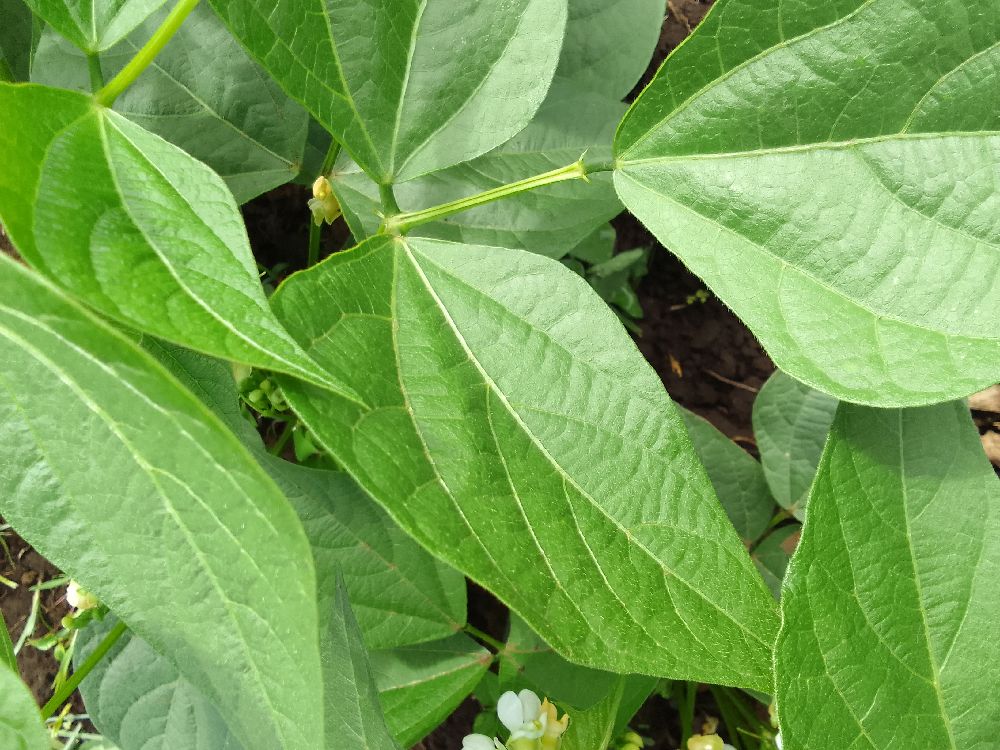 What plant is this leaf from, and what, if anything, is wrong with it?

common bean, healthy
